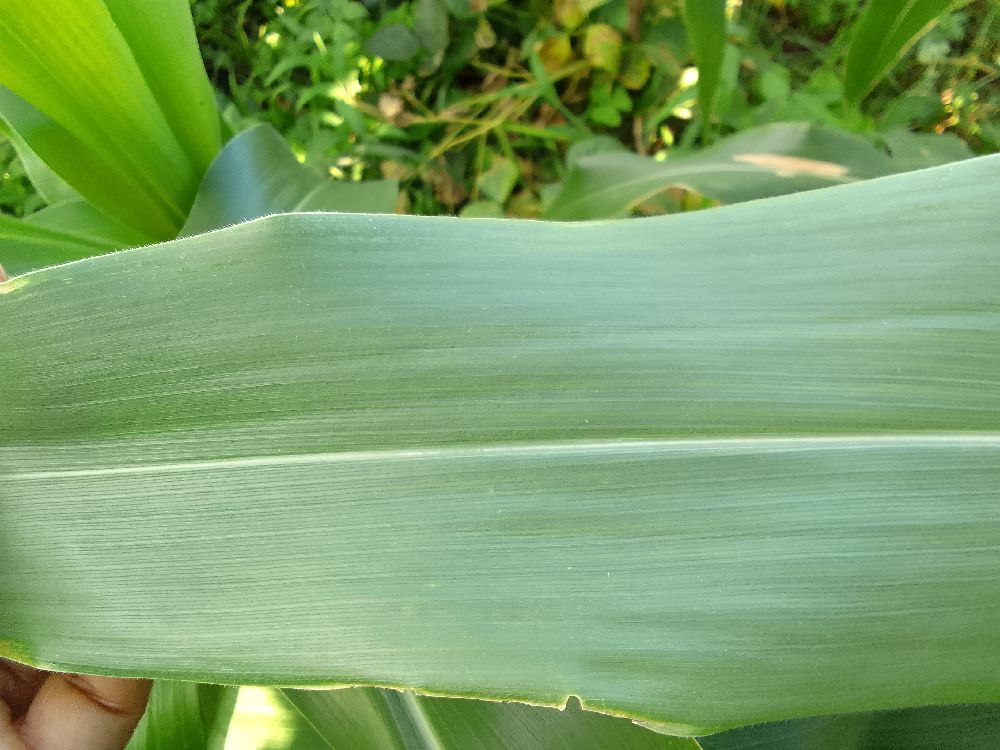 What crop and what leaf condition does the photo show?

maize, healthy
